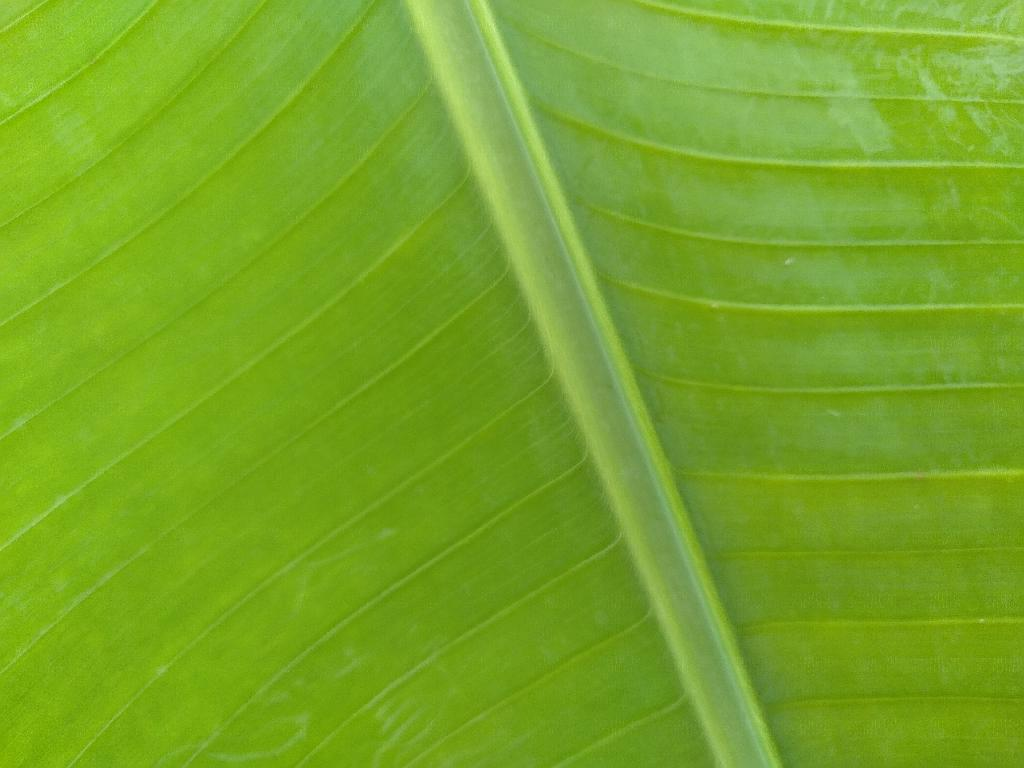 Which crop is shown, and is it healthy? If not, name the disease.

banana, healthy
